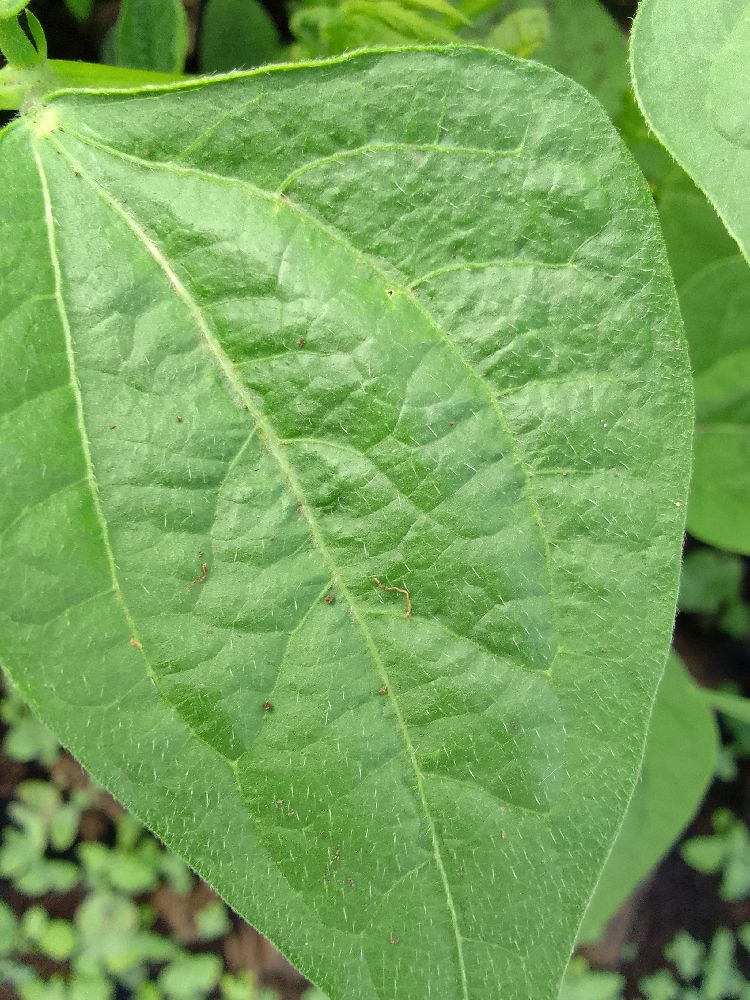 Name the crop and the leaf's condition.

common bean, healthy
